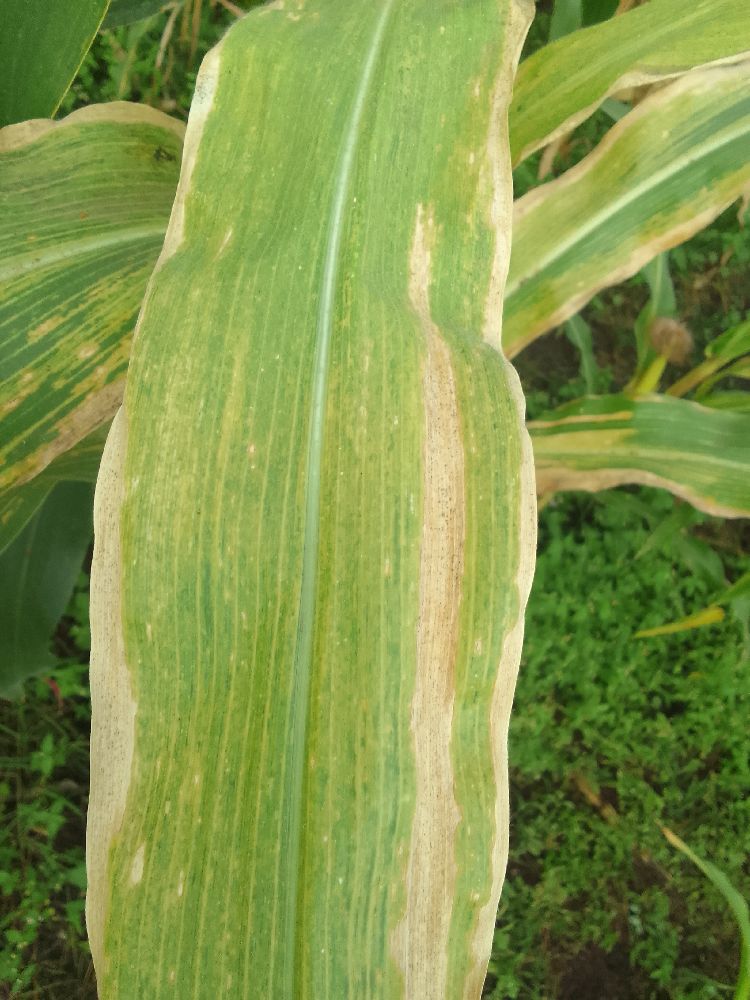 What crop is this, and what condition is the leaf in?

maize, maize lethal necrosis
